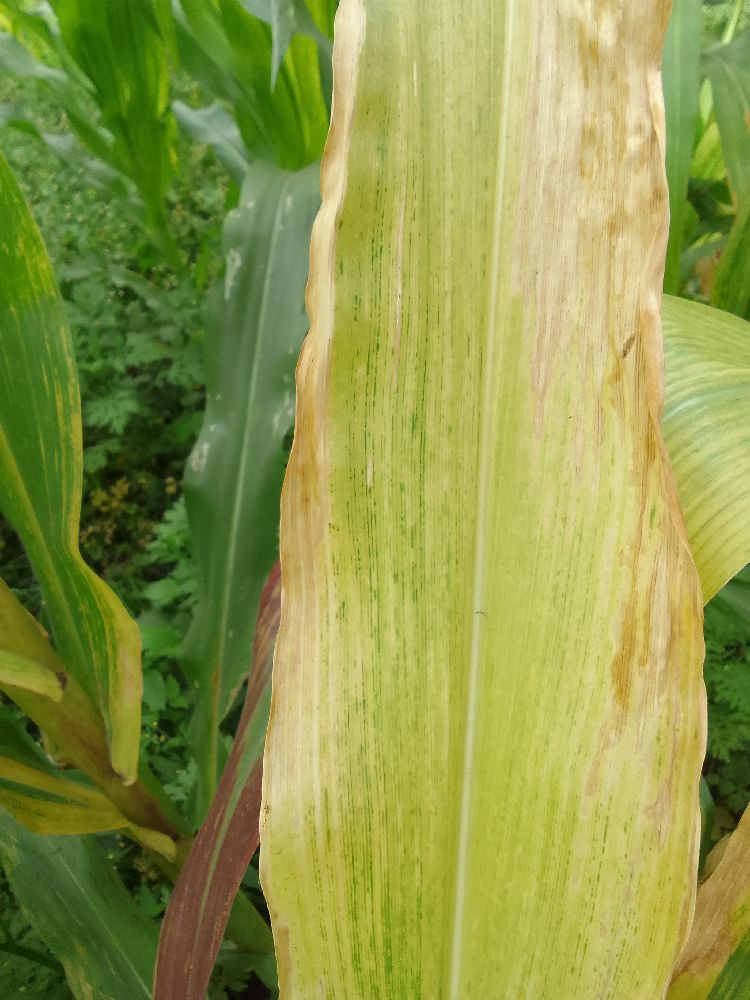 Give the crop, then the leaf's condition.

maize, maize lethal necrosis
